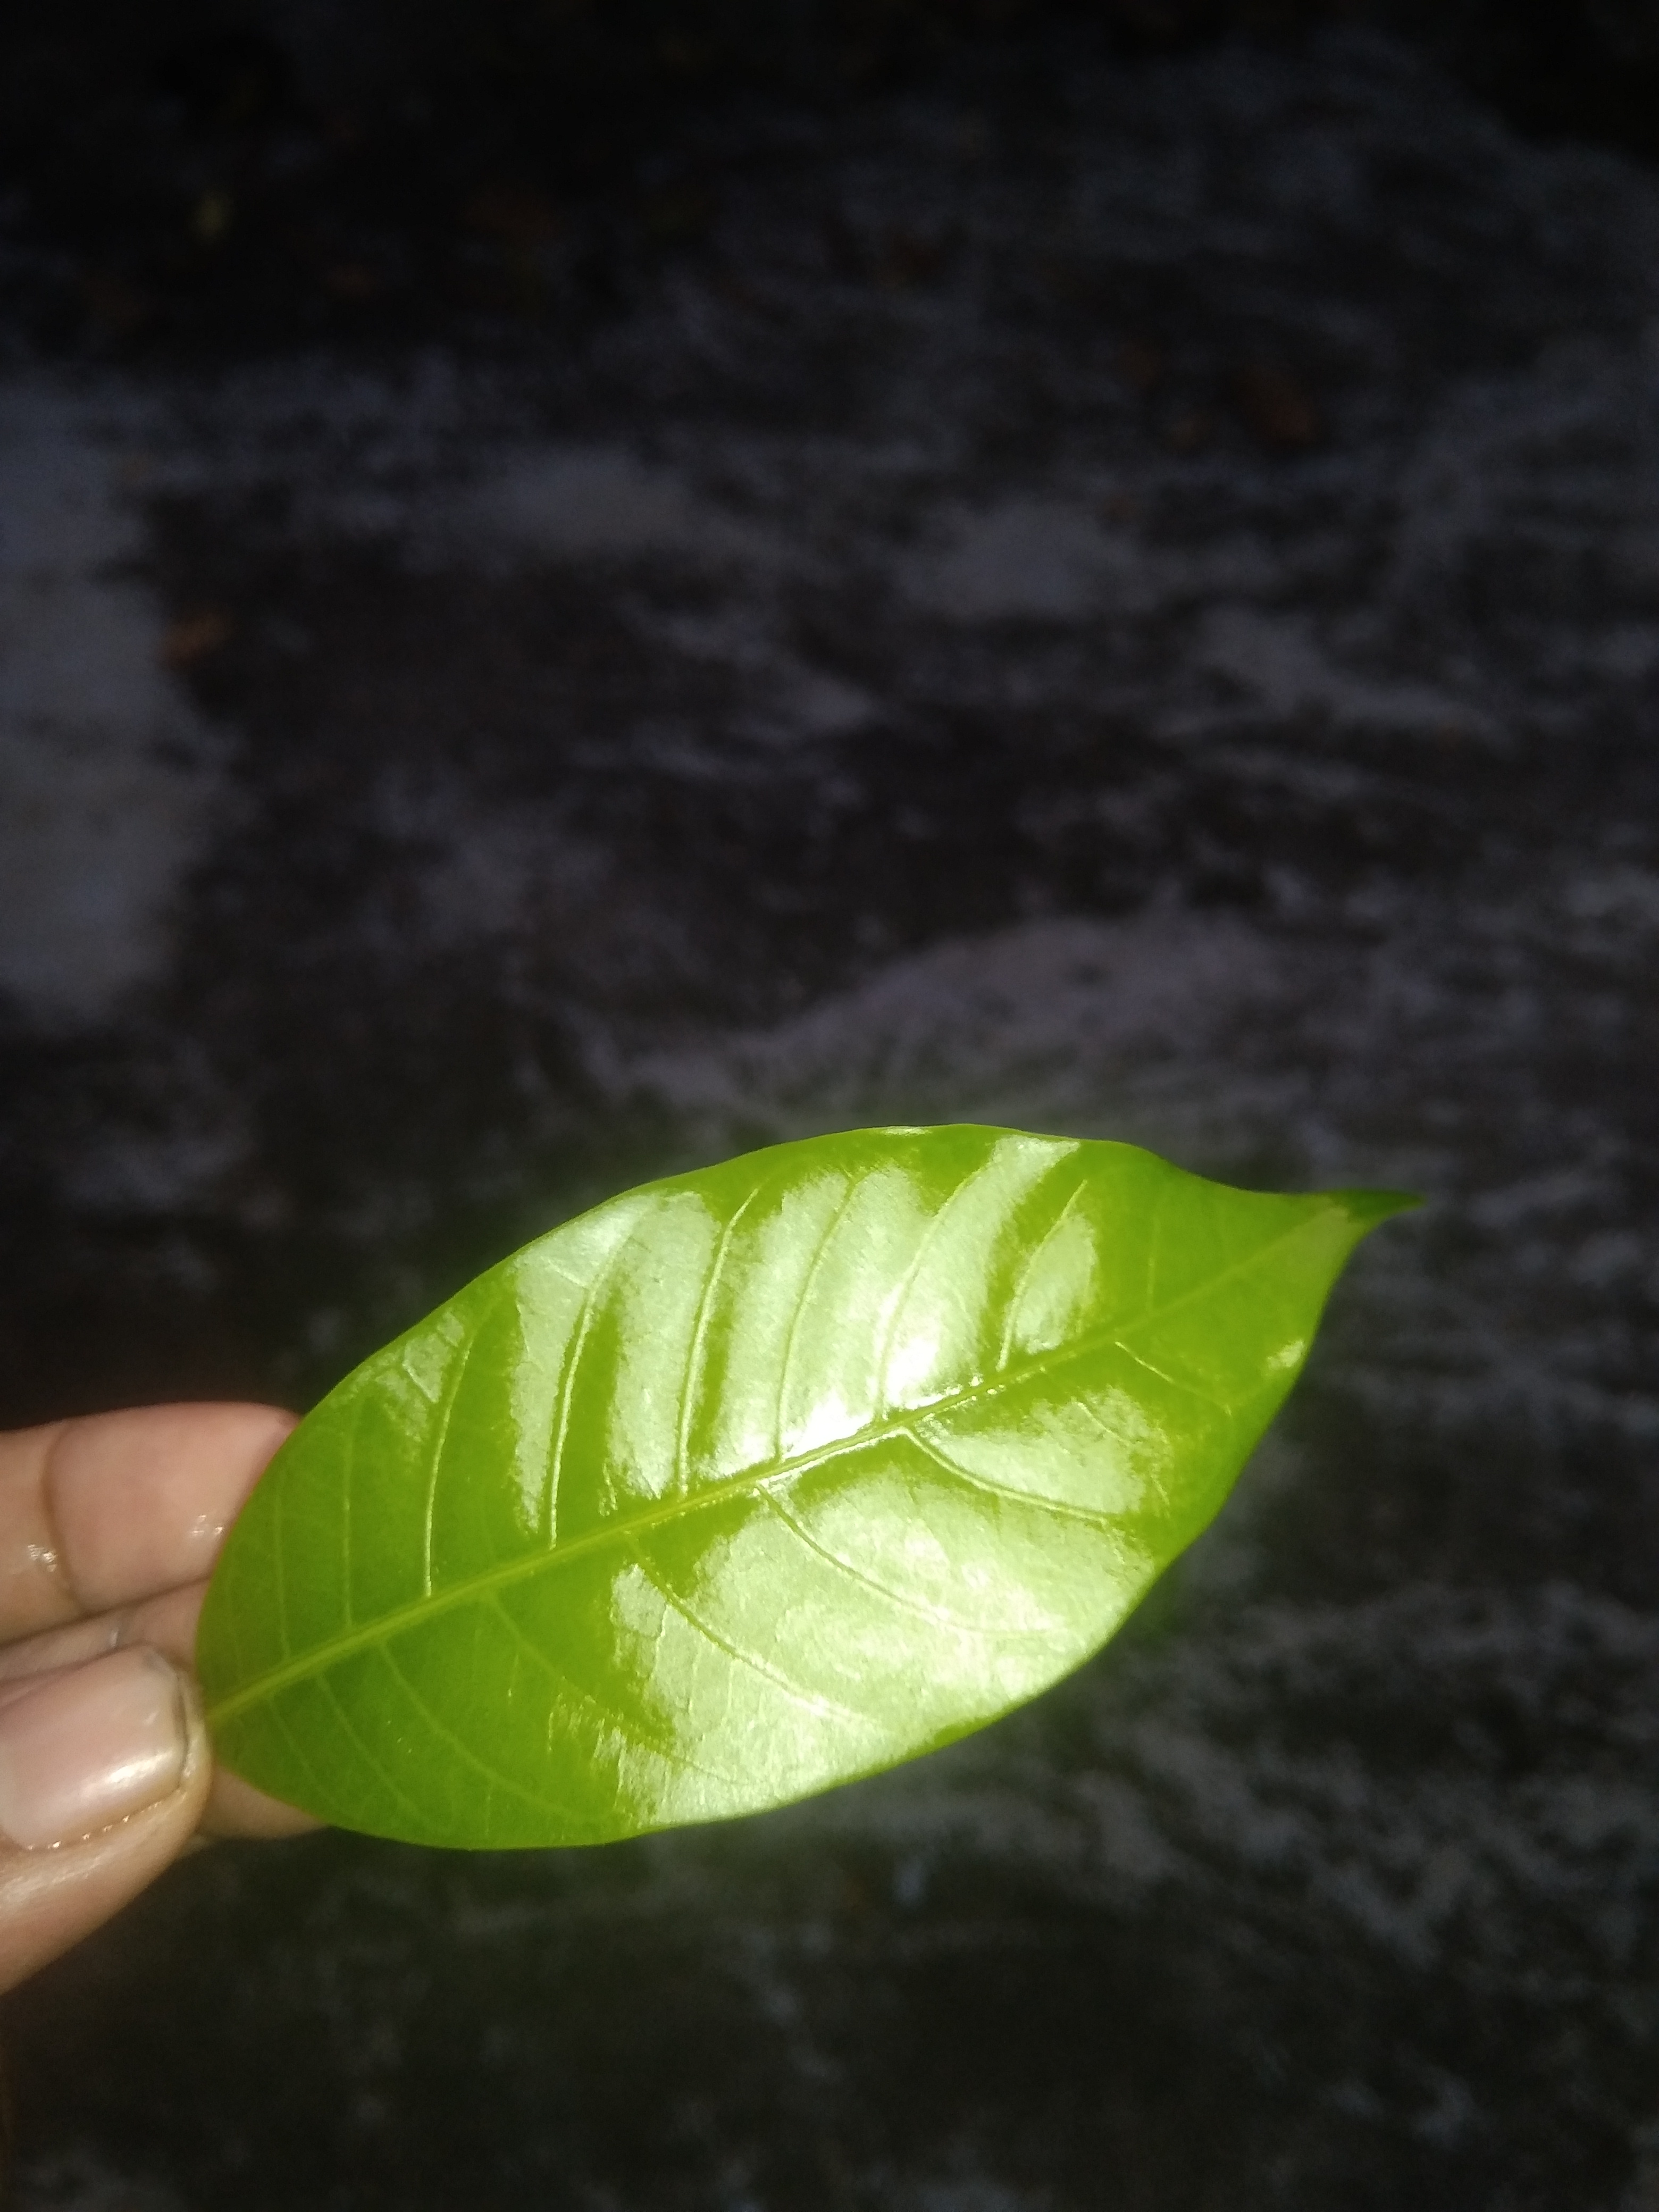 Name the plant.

togor
